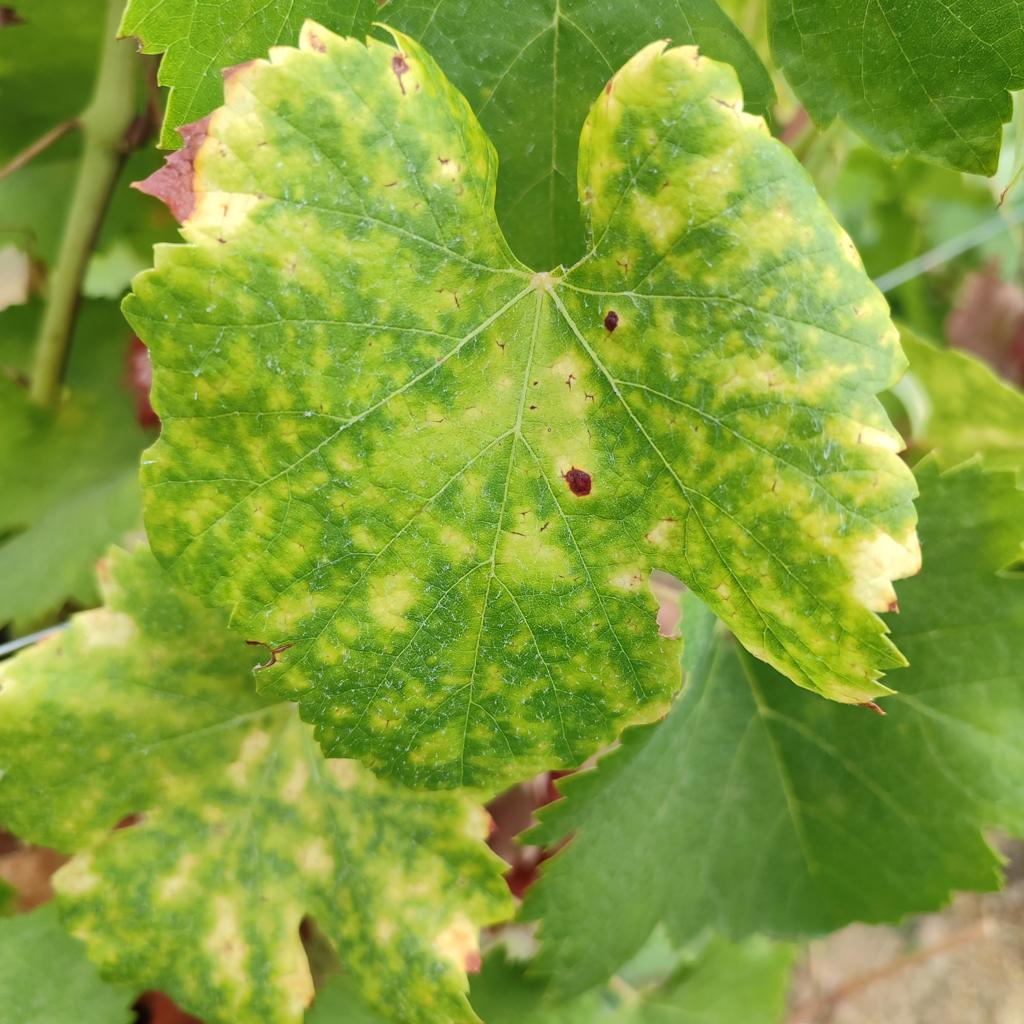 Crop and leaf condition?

grapevine, esca complex
